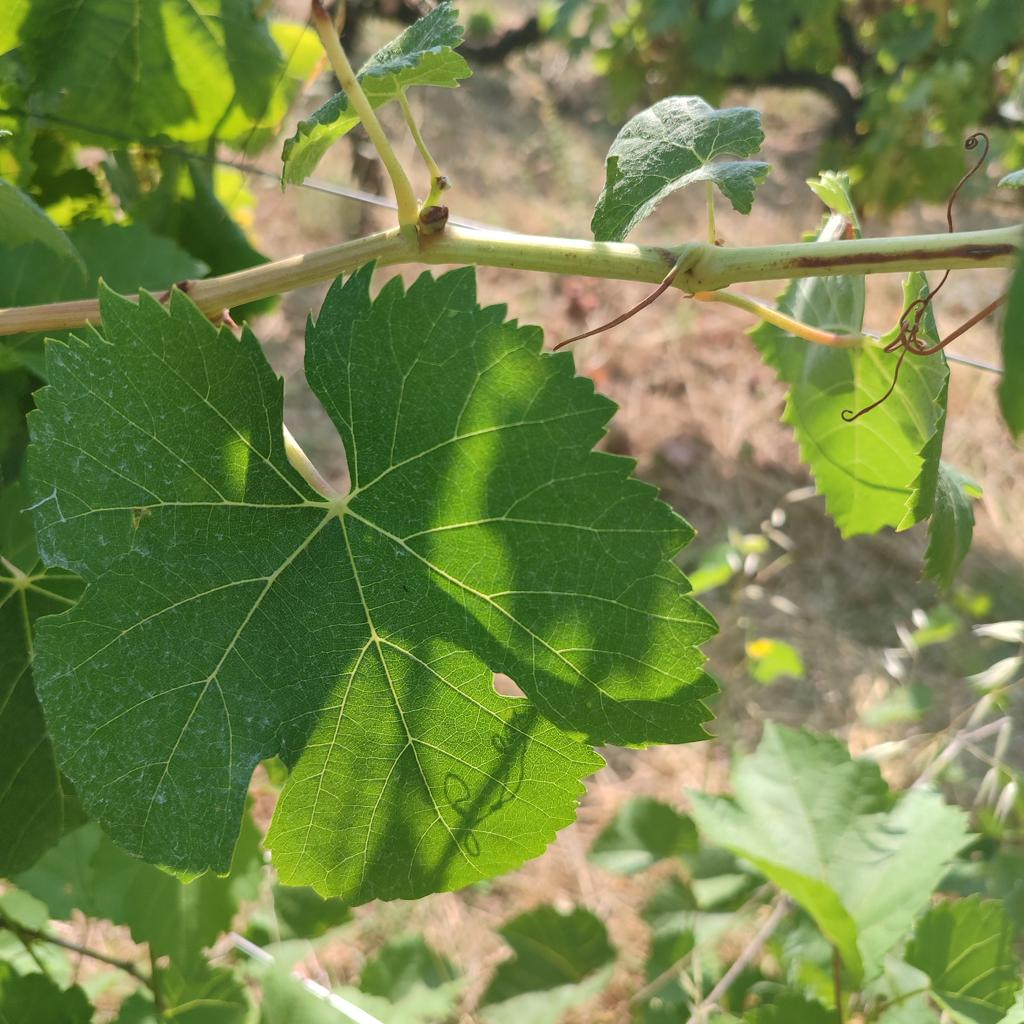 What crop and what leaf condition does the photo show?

grapevine, healthy
